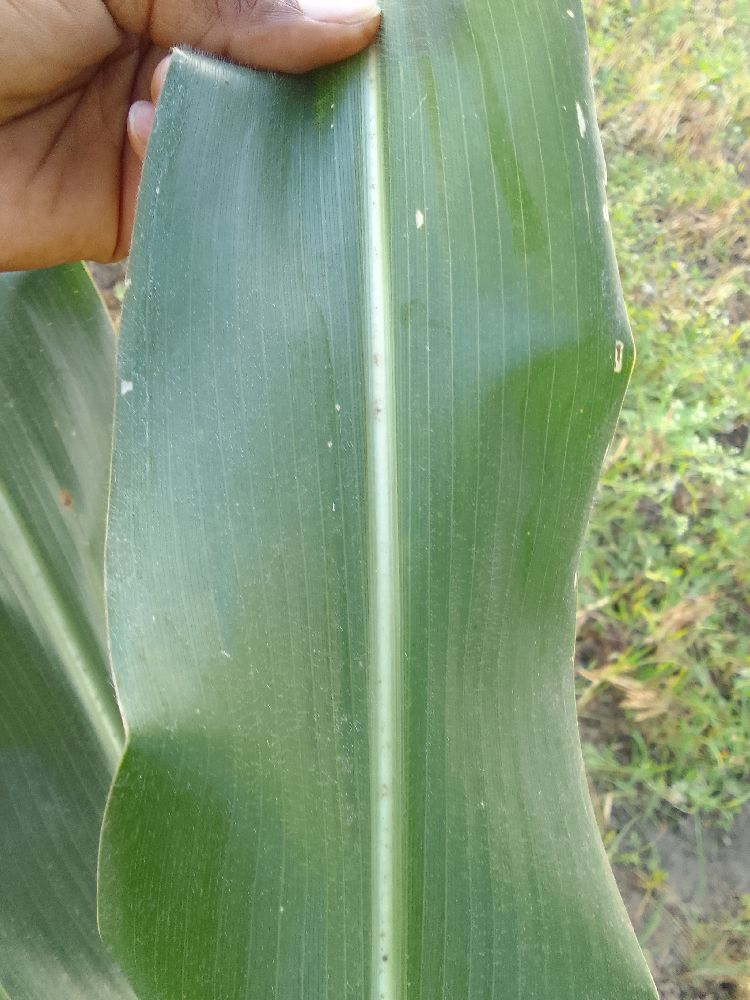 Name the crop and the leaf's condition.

maize, healthy
